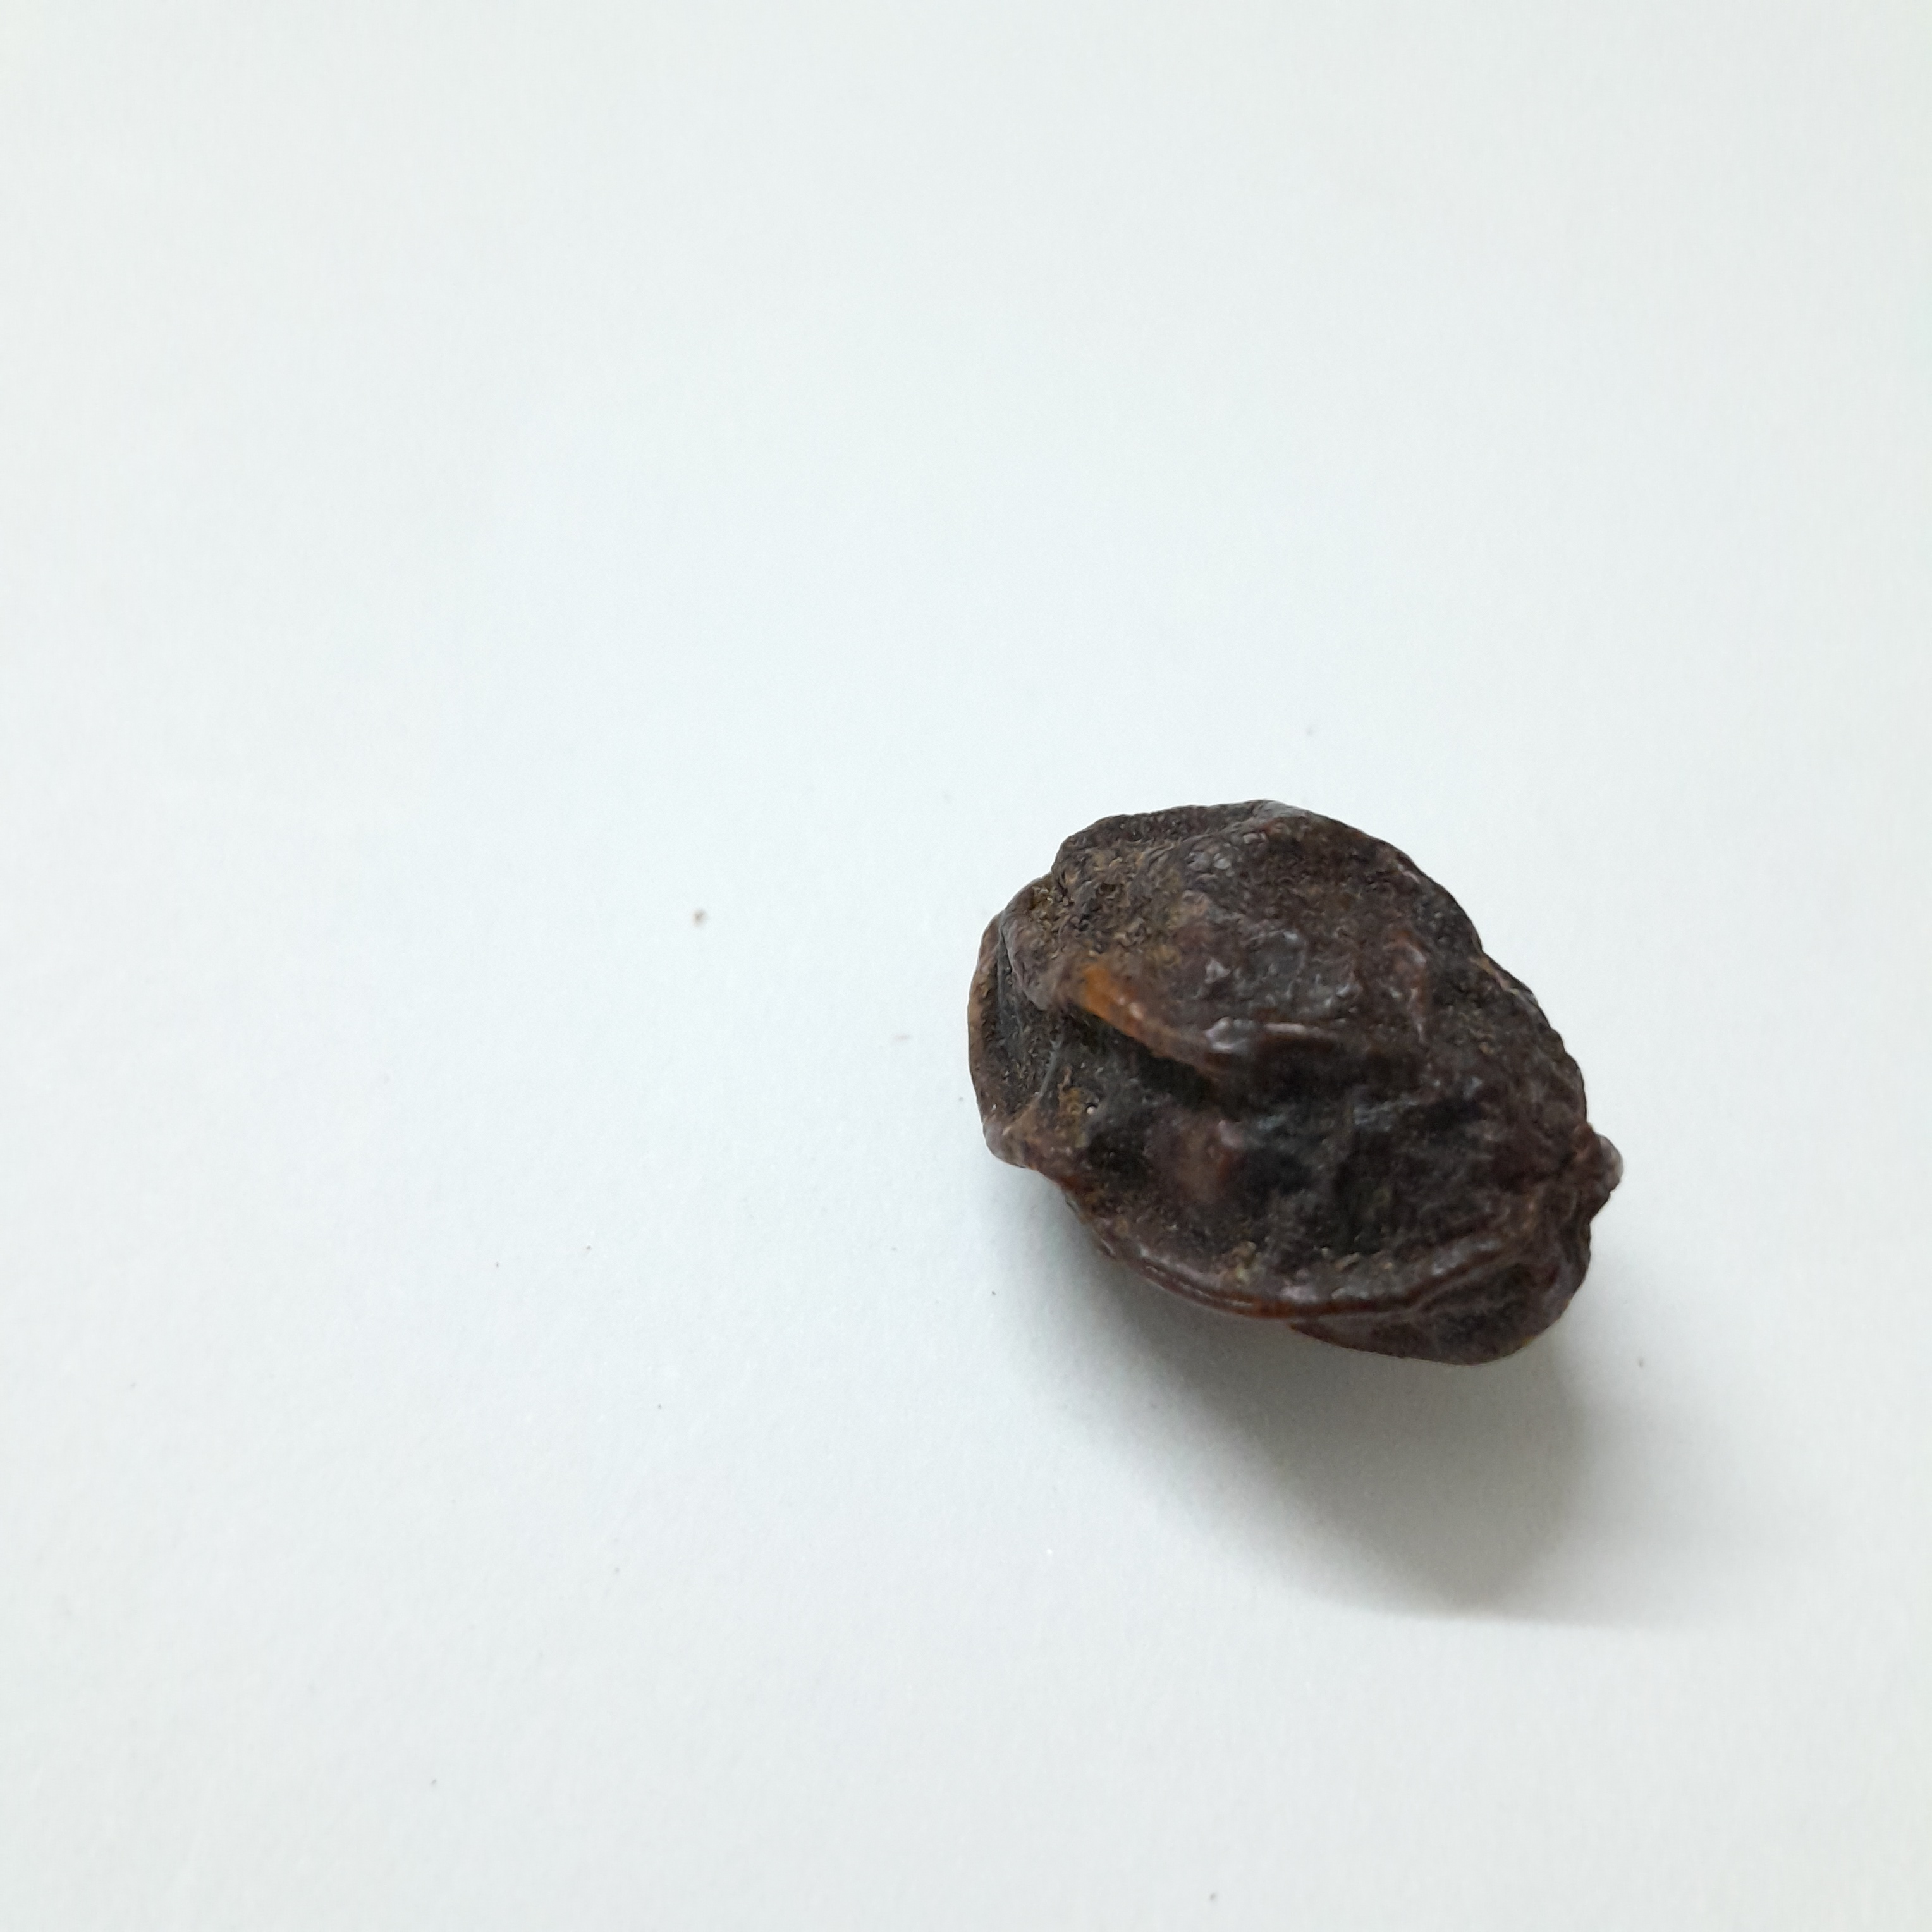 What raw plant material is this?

kadukharik
